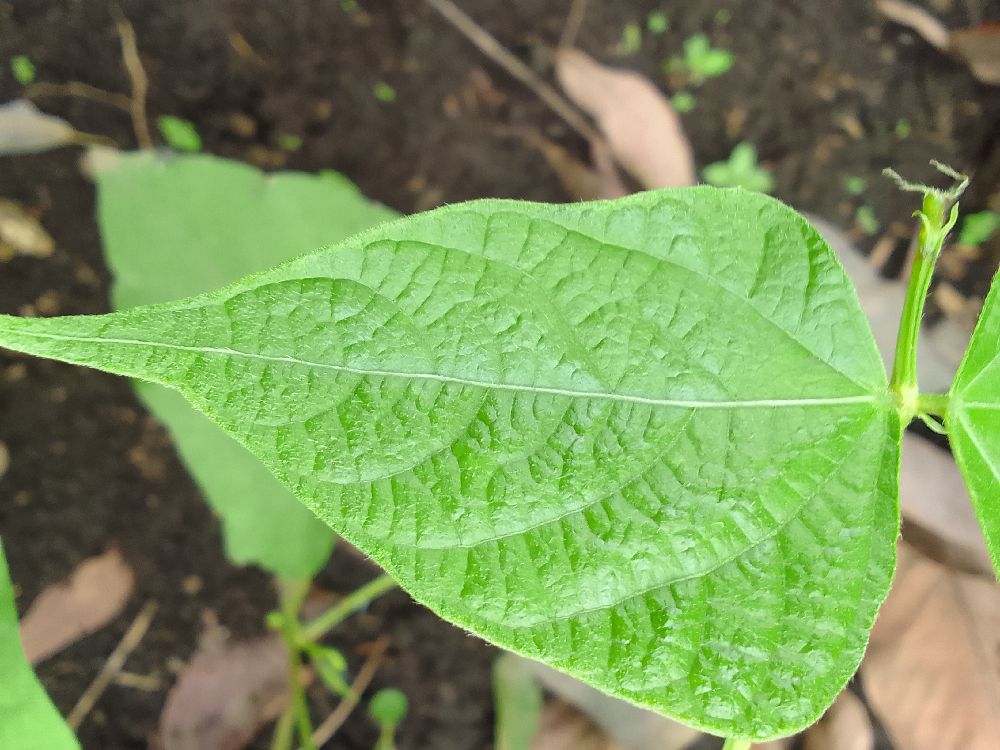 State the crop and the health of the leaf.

common bean, healthy
